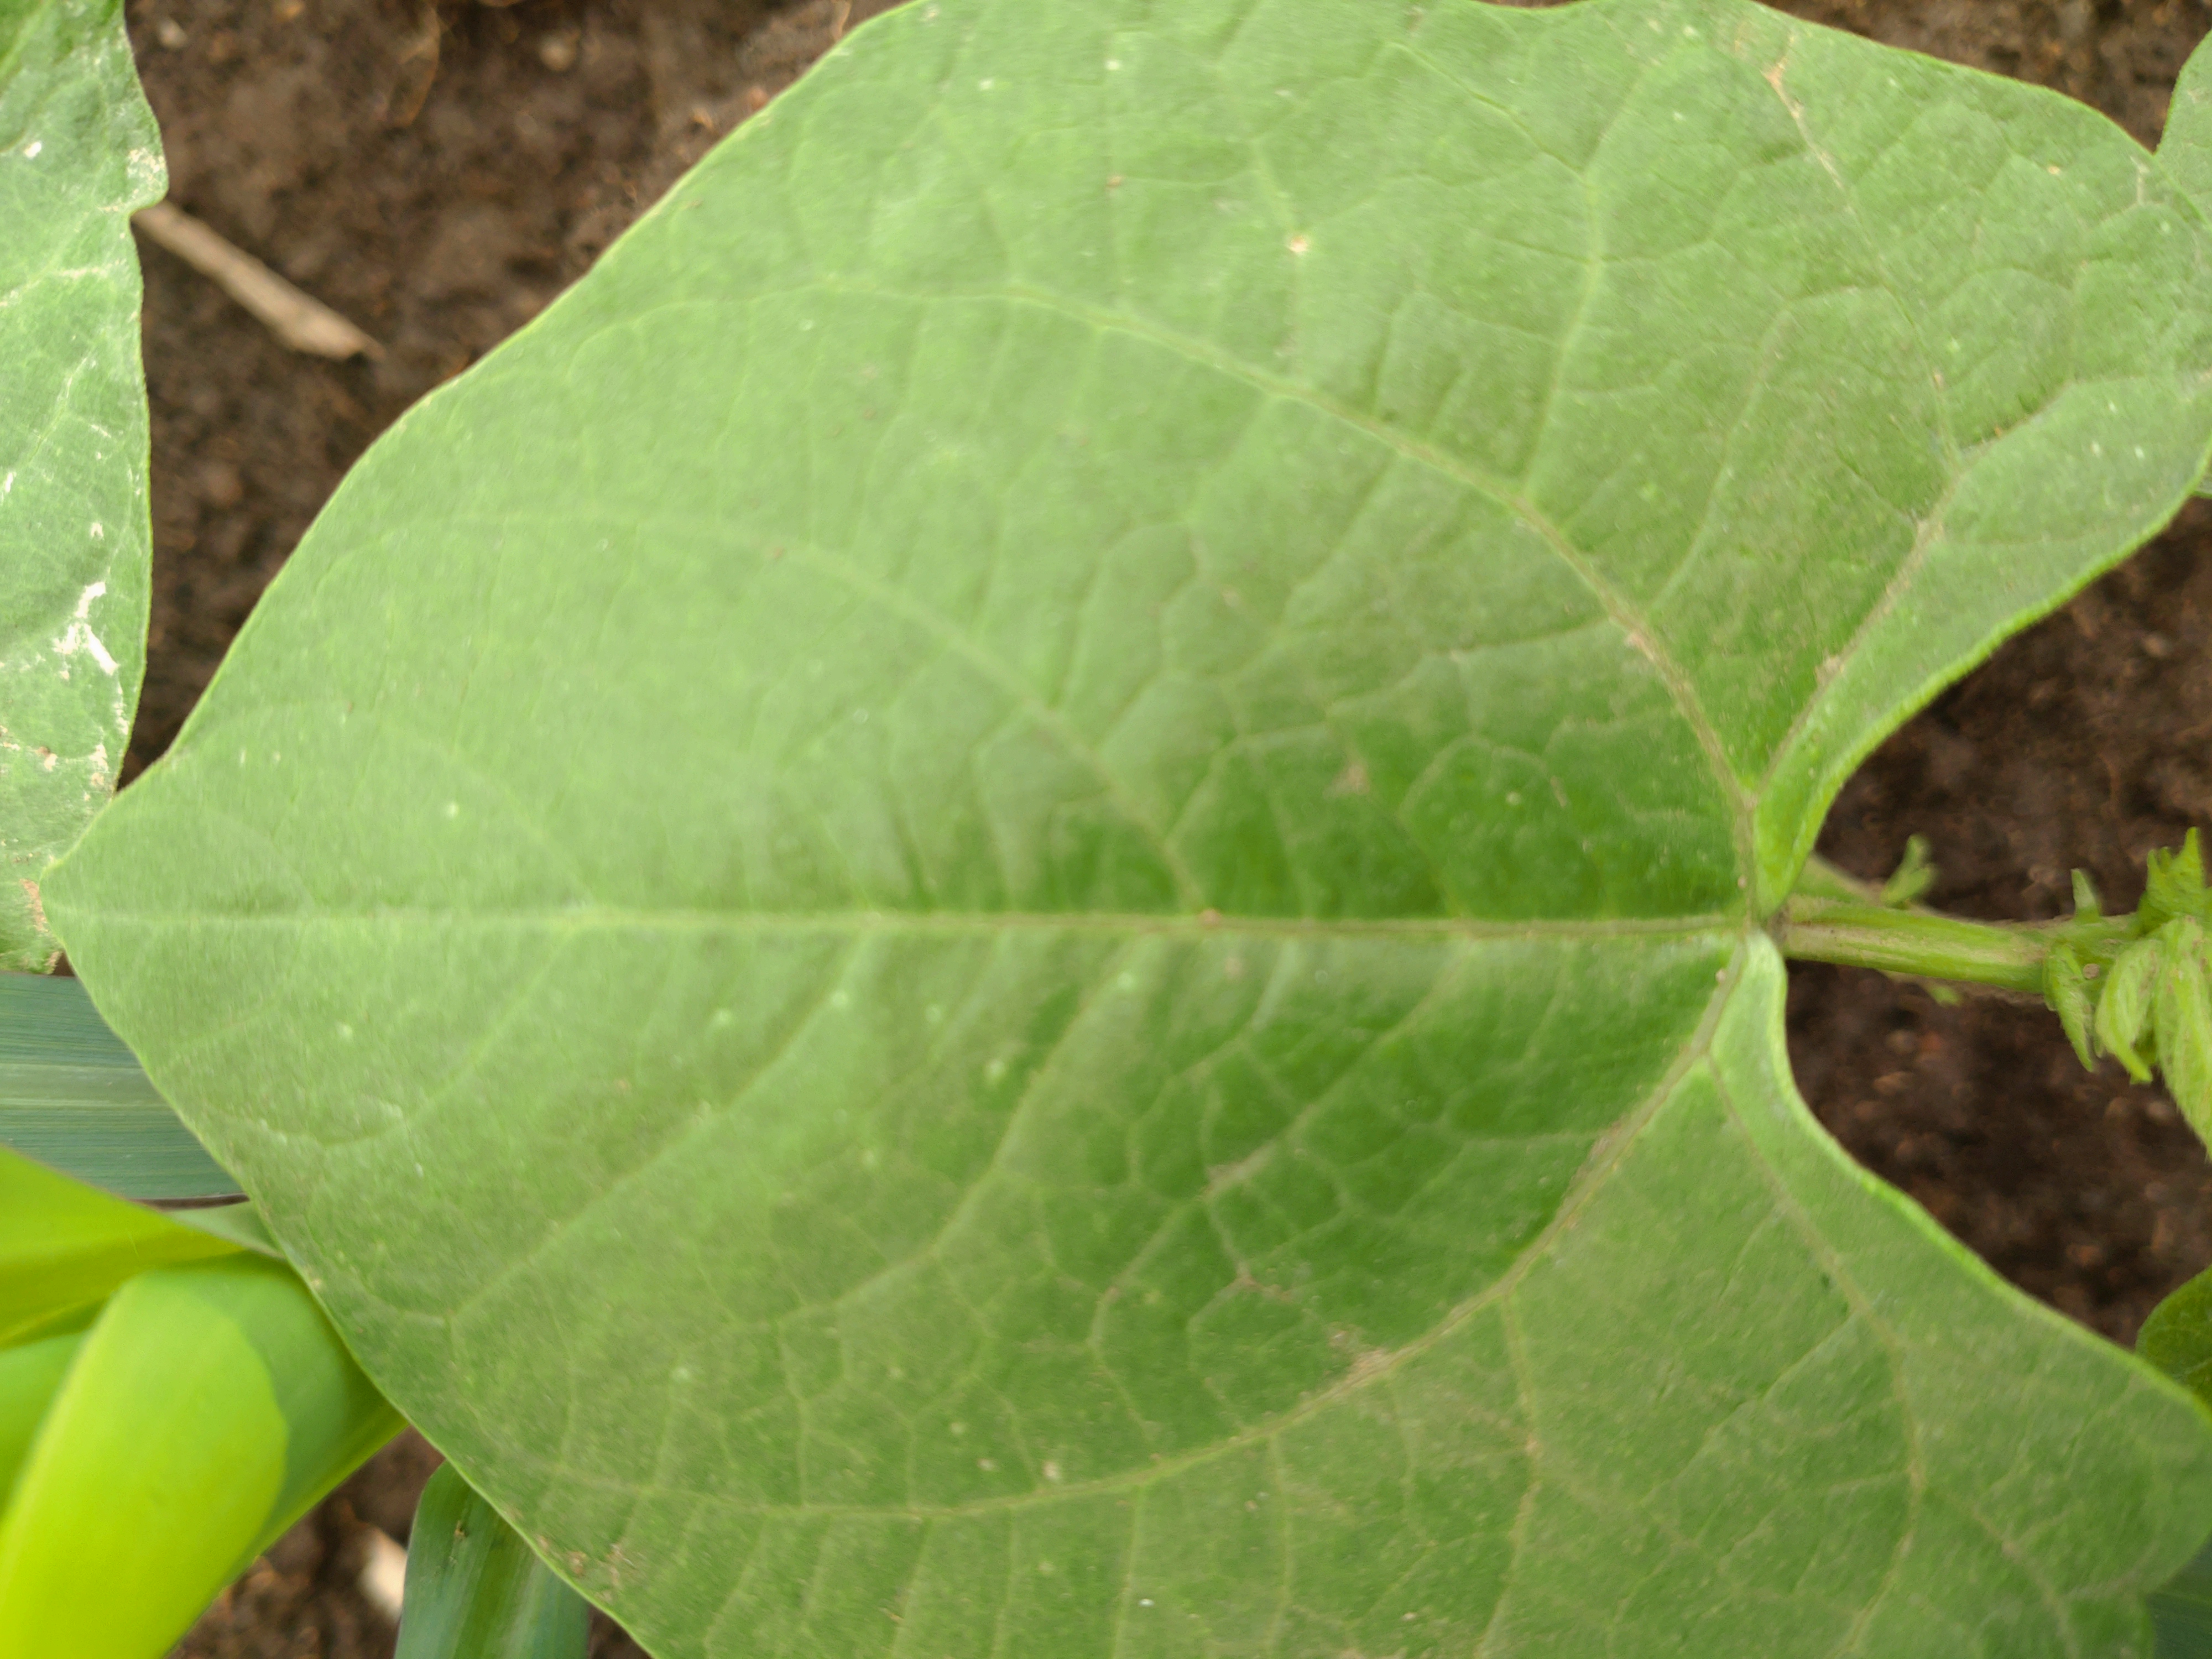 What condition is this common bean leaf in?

healthy
